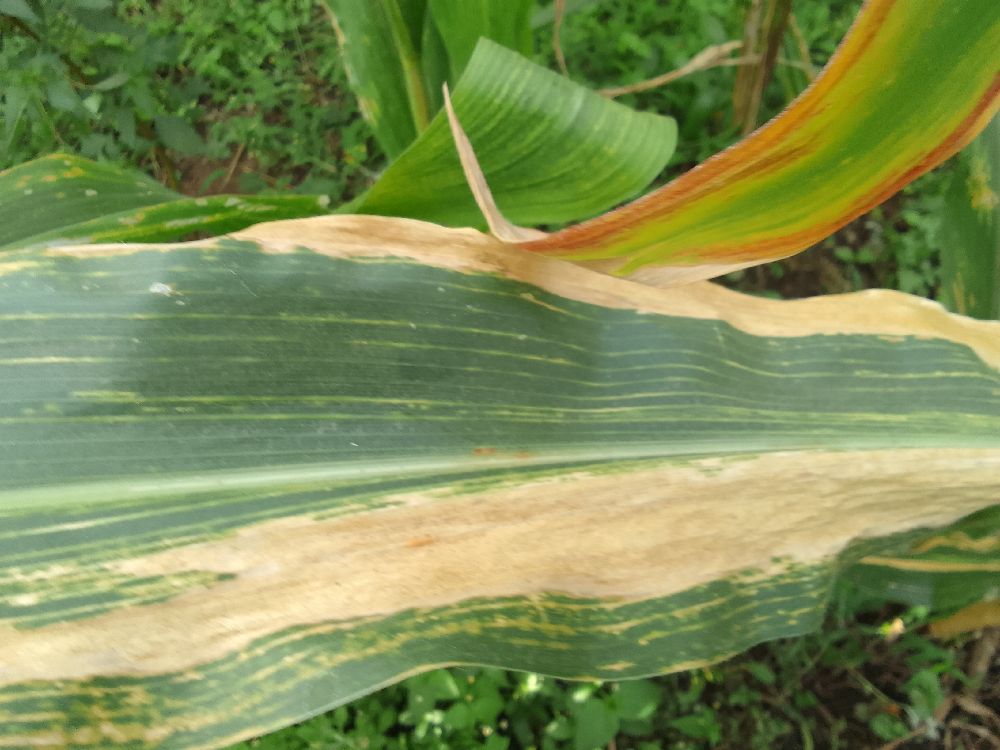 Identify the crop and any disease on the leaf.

maize, maize lethal necrosis
